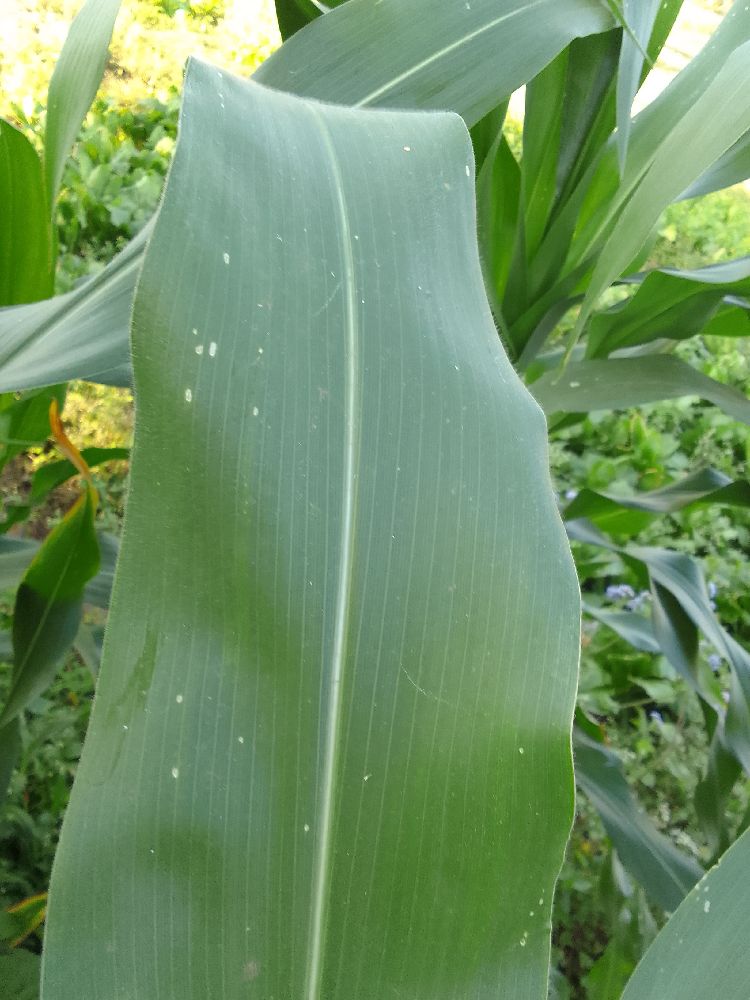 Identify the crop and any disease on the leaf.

maize, healthy
